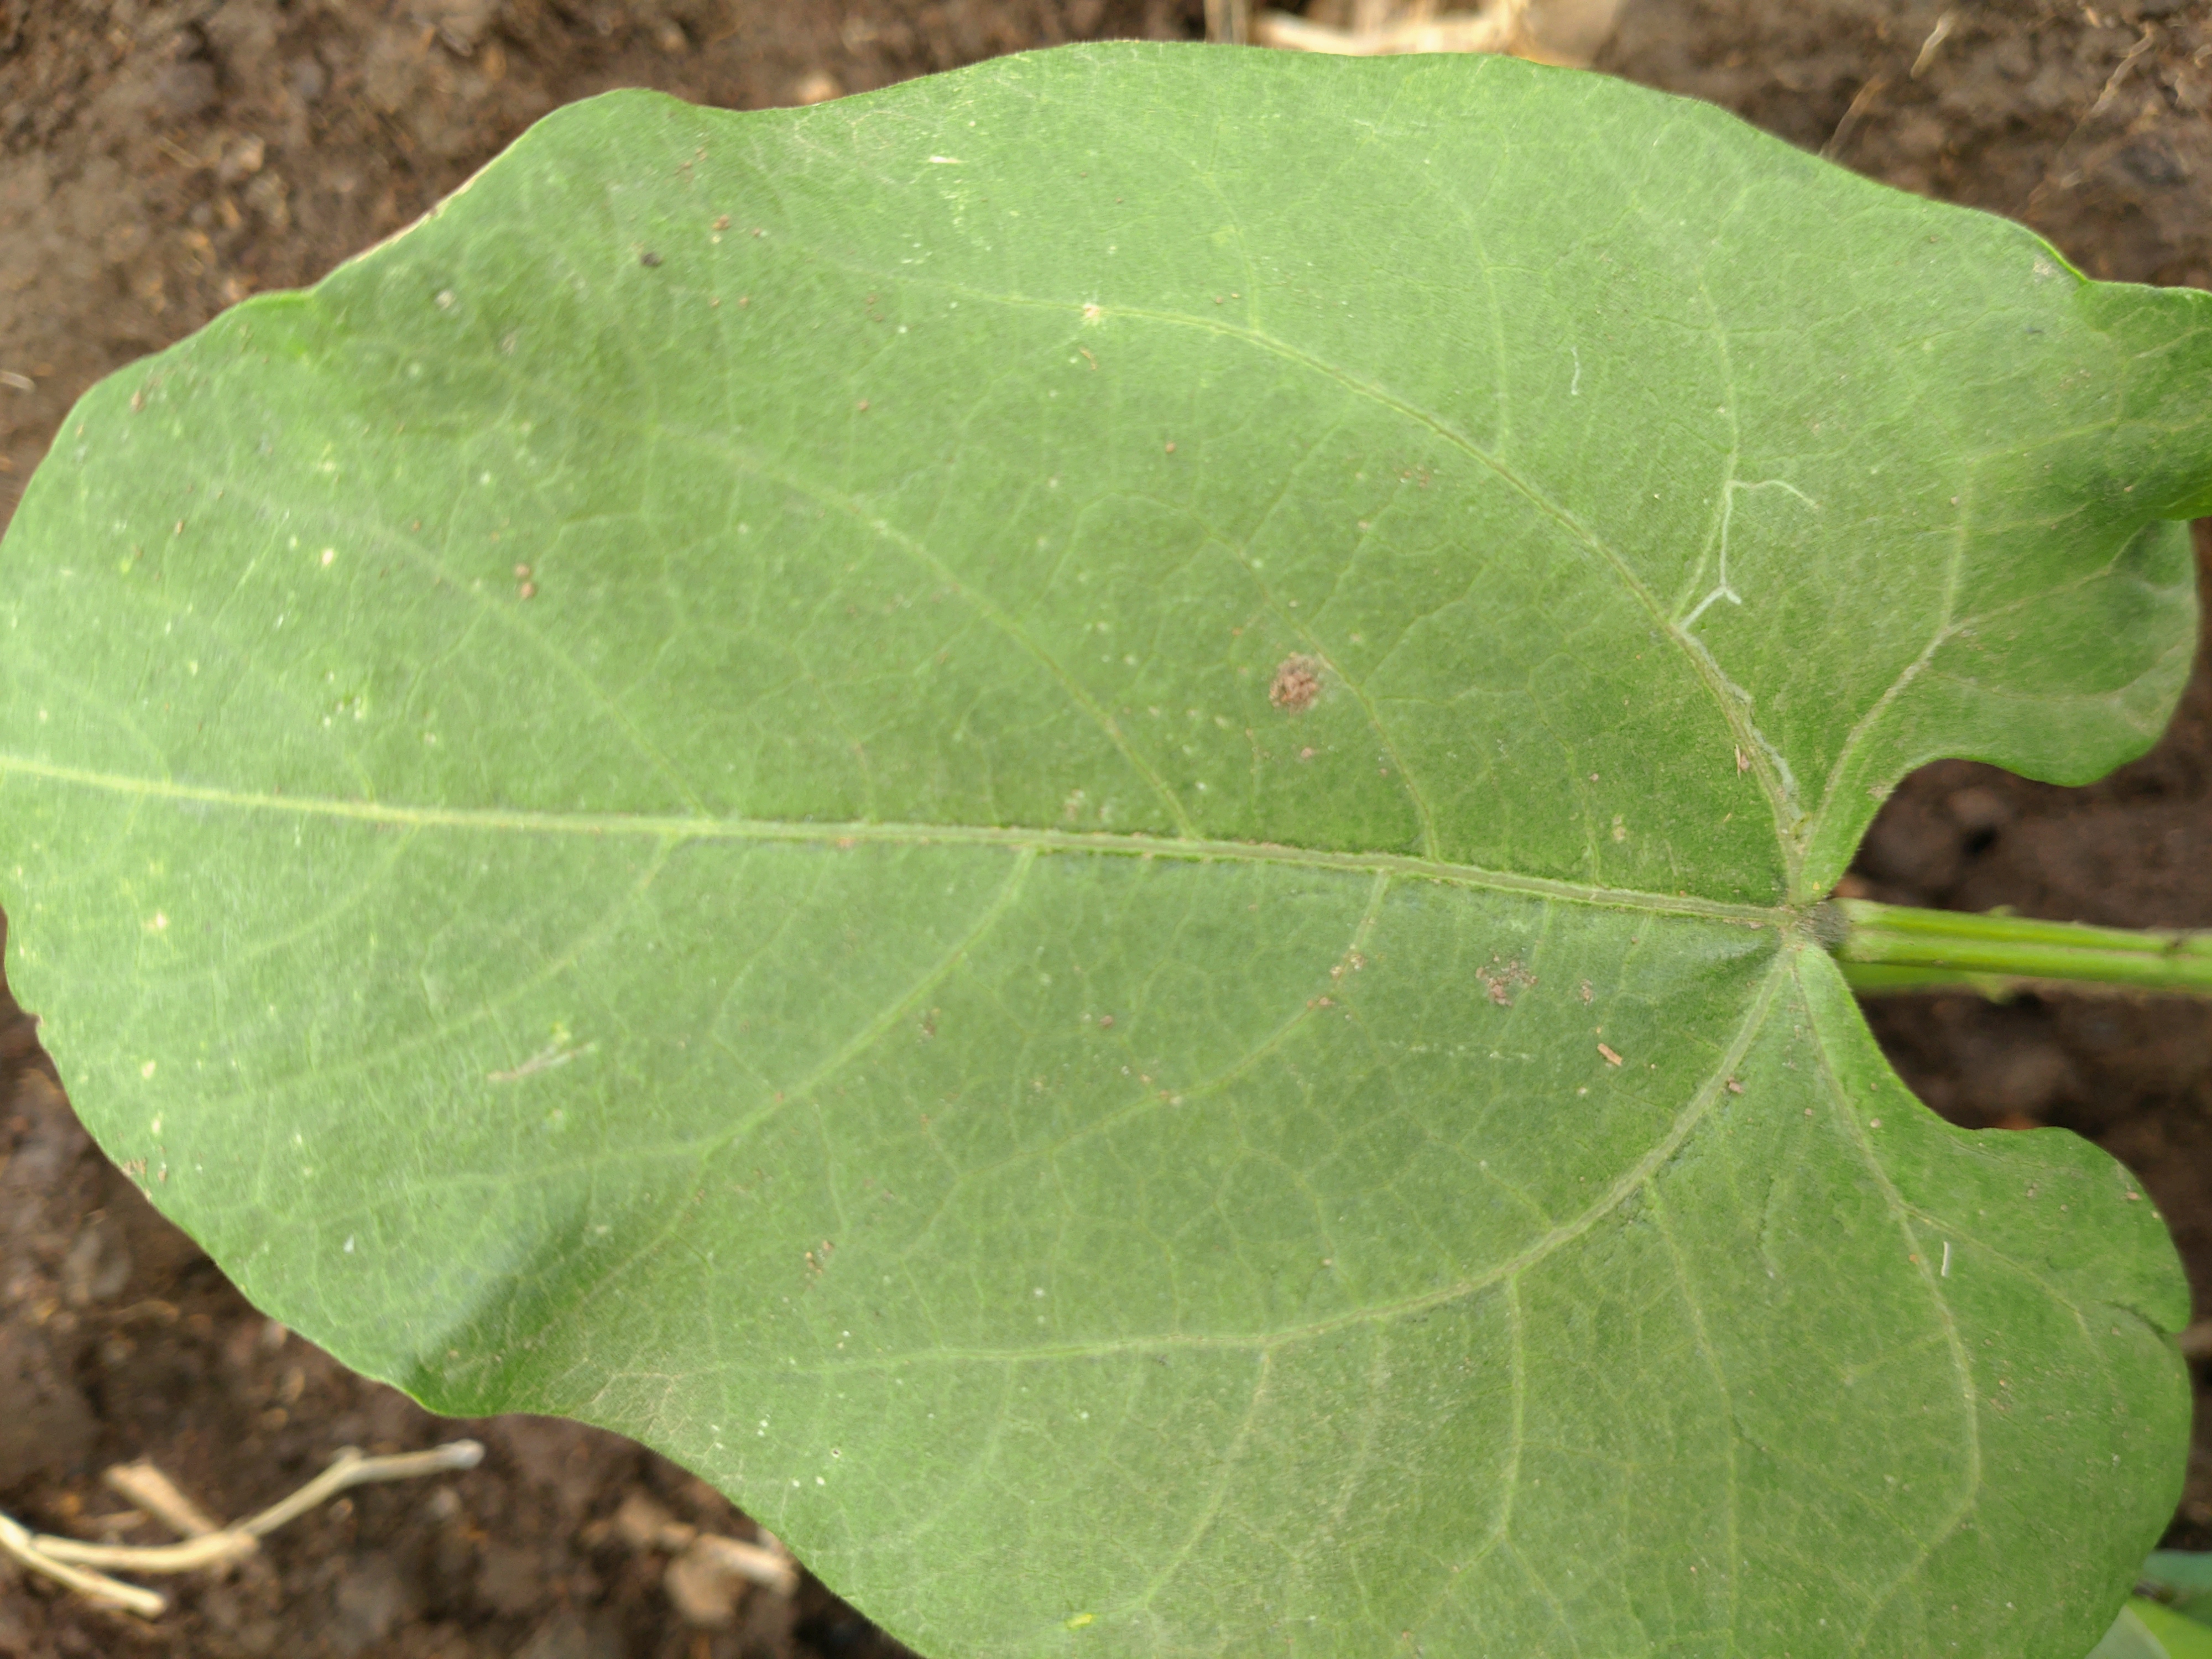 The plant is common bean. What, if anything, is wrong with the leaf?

healthy
